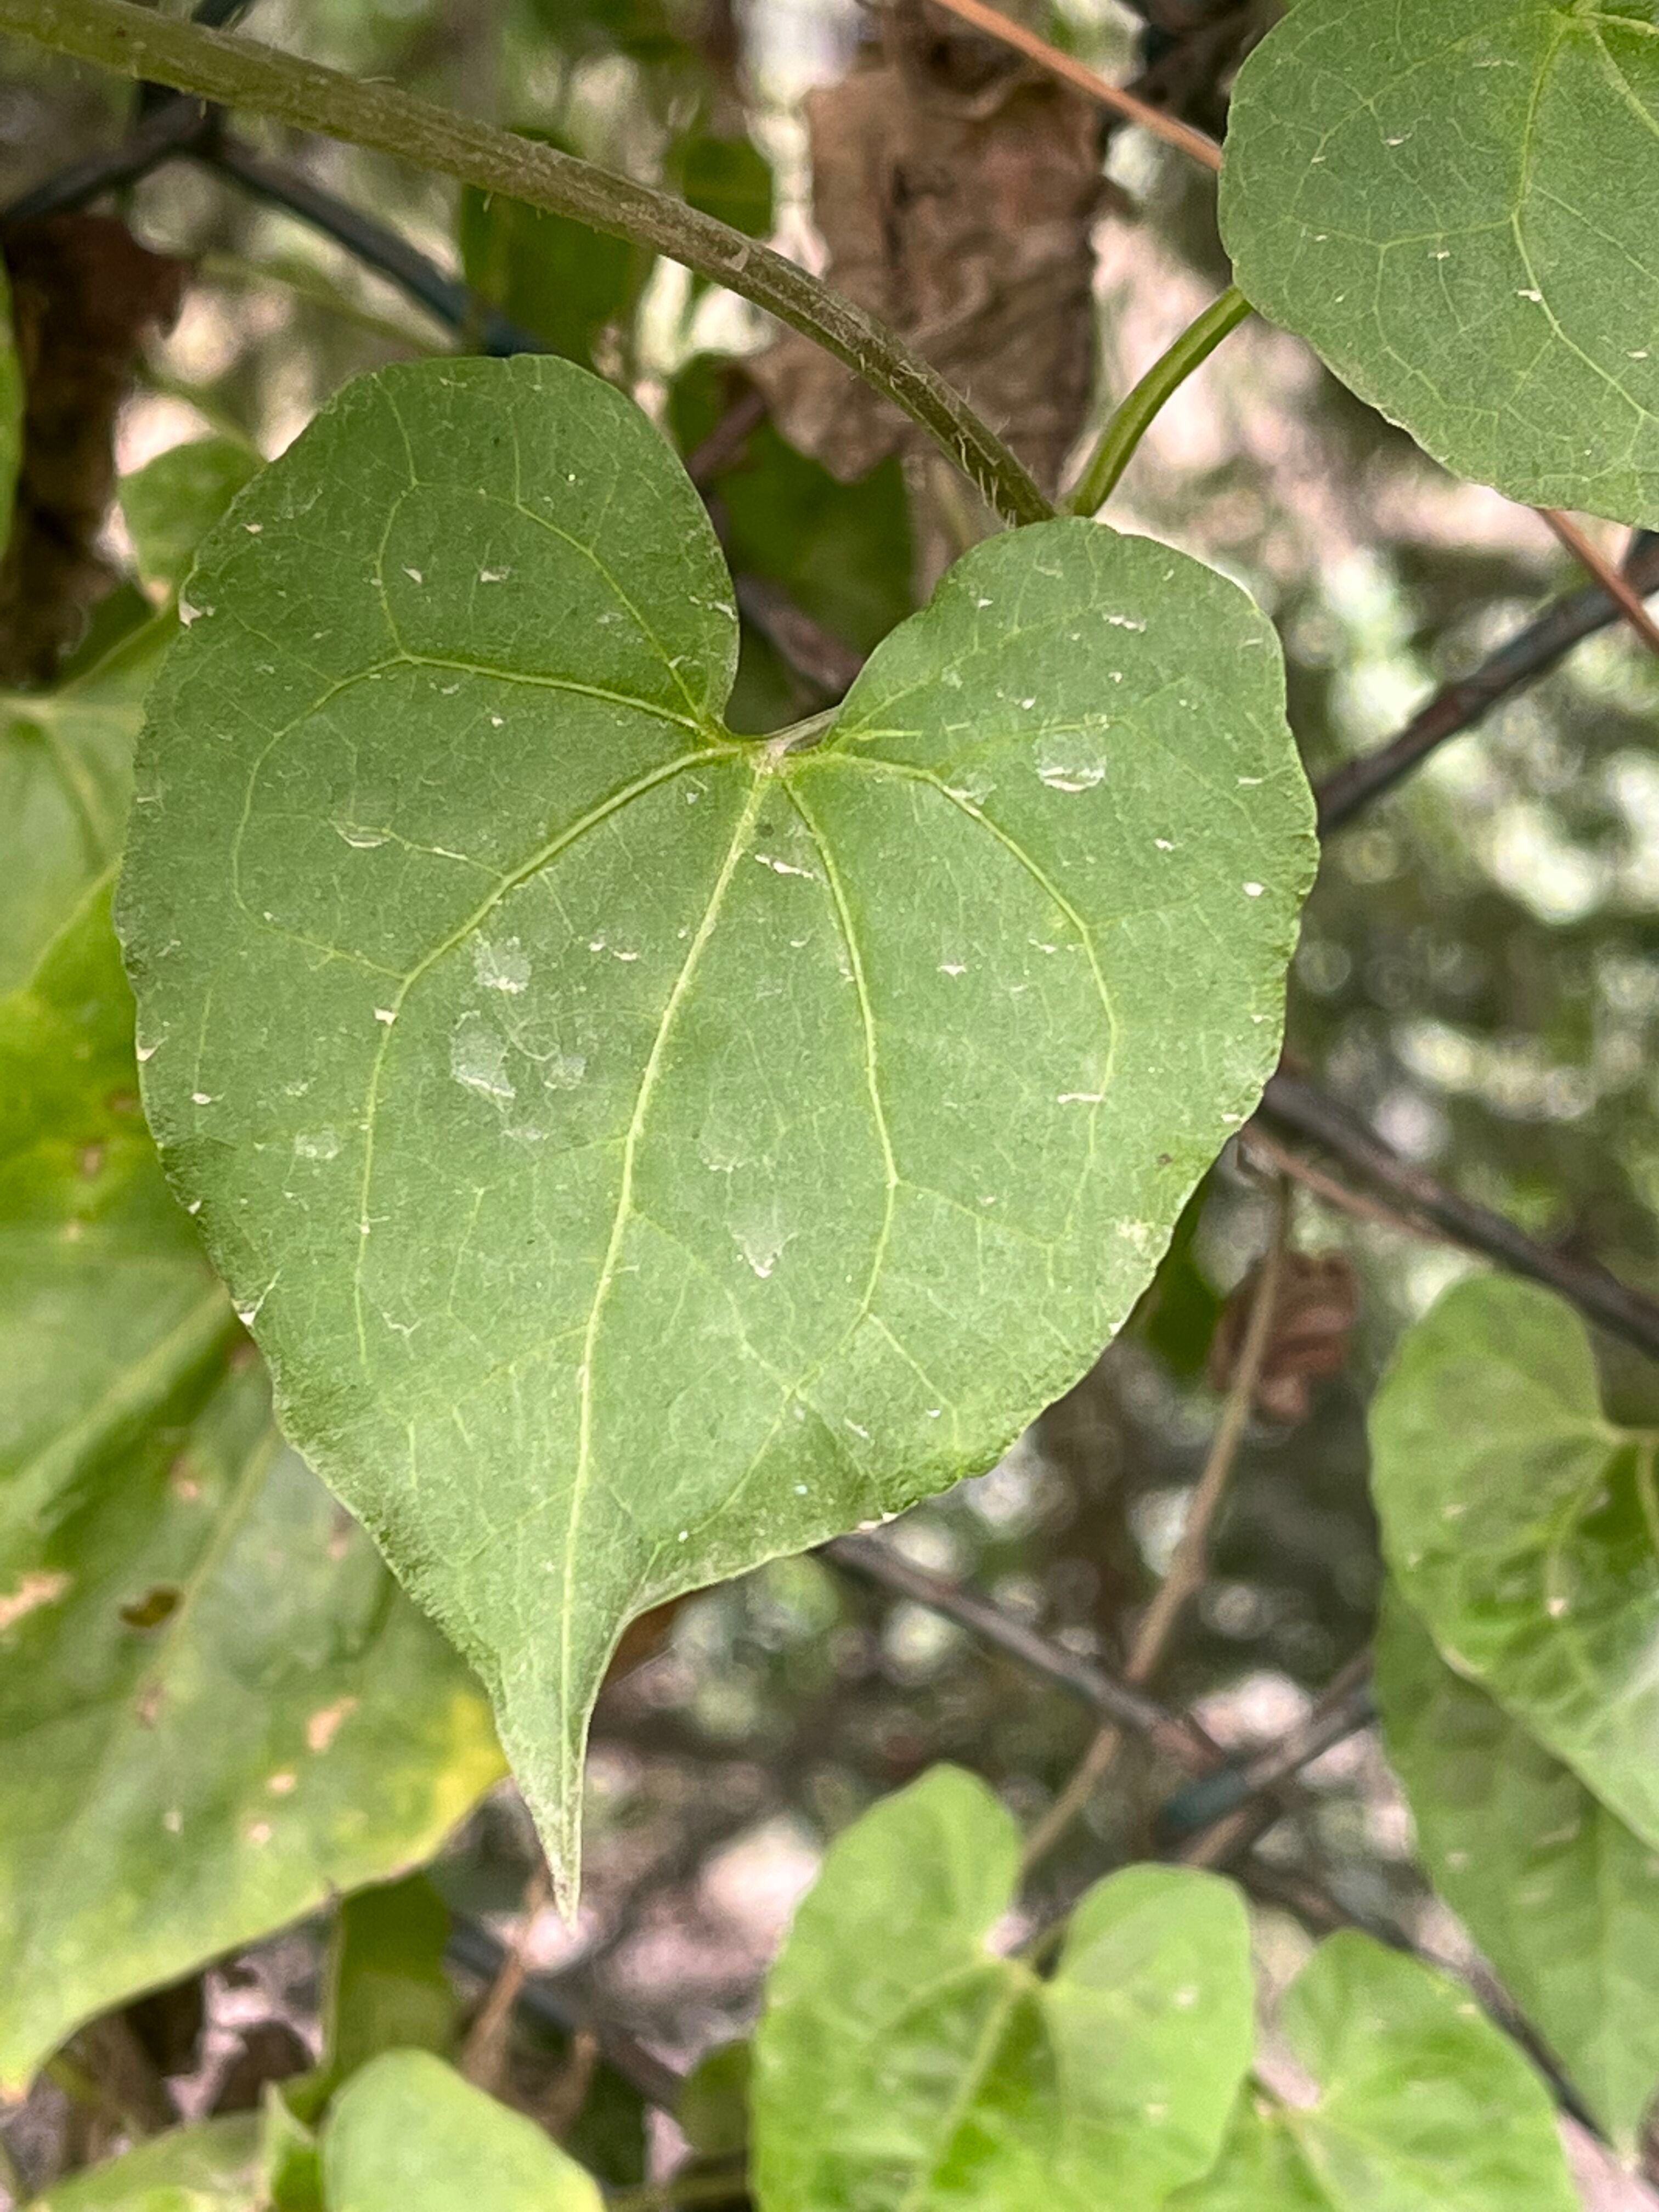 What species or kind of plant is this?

bitter vine
